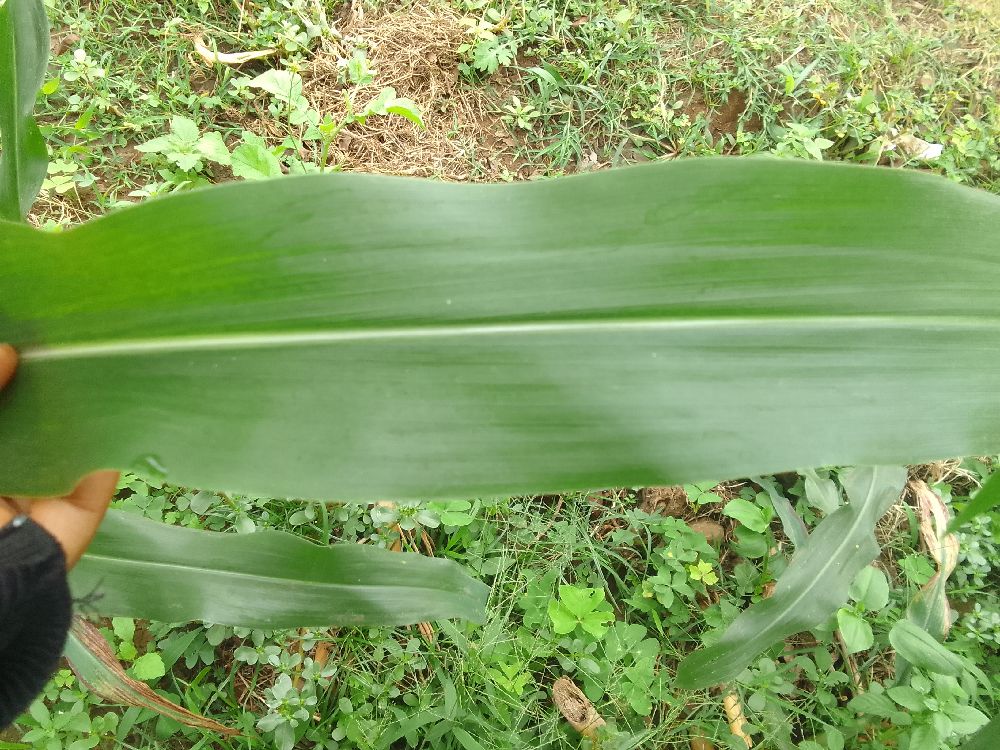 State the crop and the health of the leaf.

maize, healthy
